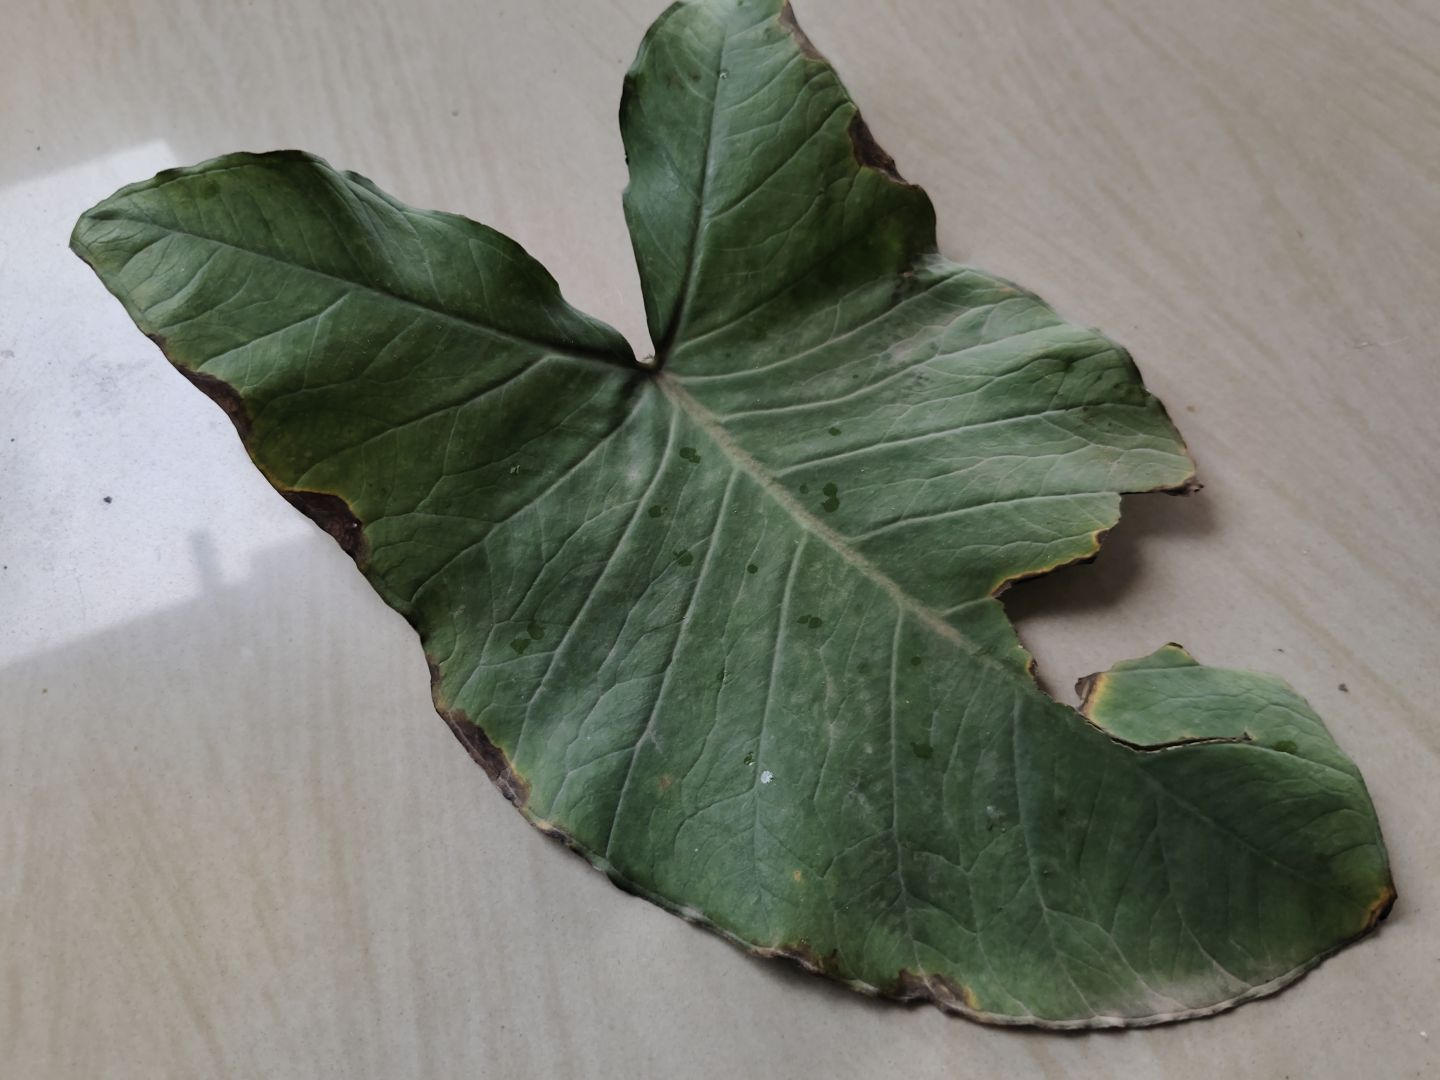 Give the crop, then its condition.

taro, leaf blight
